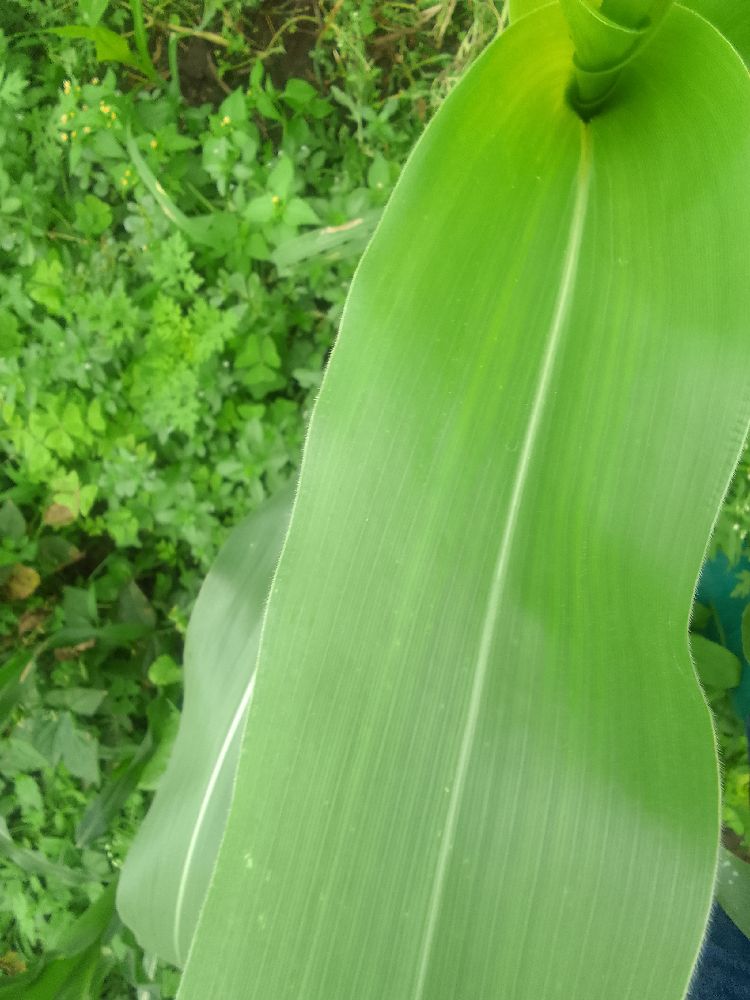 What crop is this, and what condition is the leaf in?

maize, healthy
